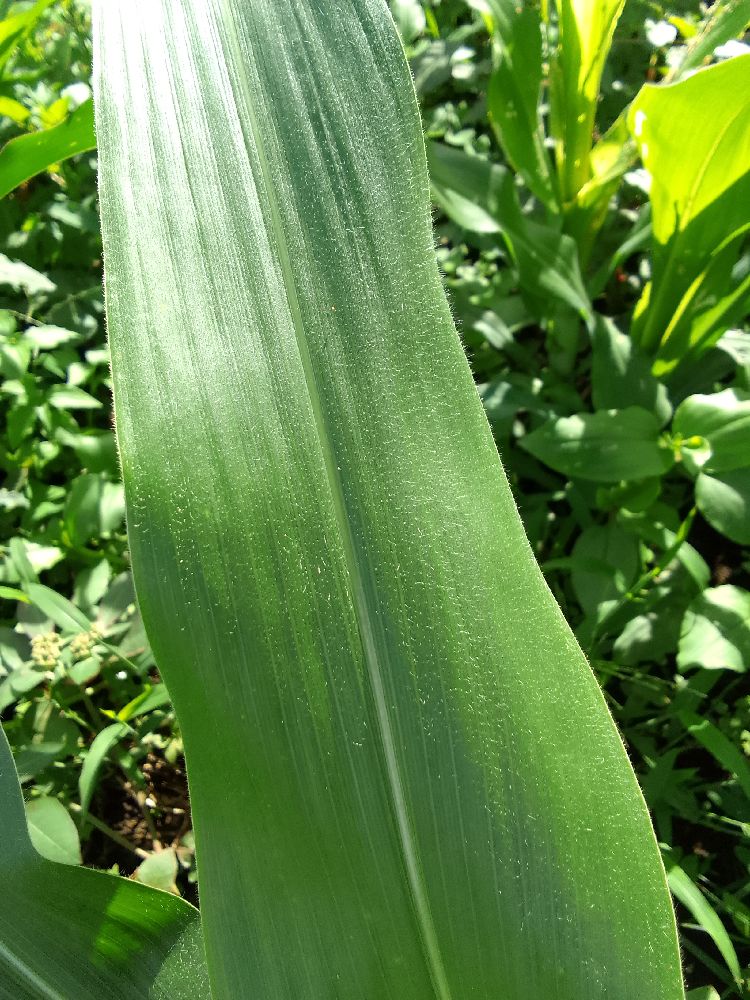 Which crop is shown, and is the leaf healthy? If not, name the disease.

maize, healthy
